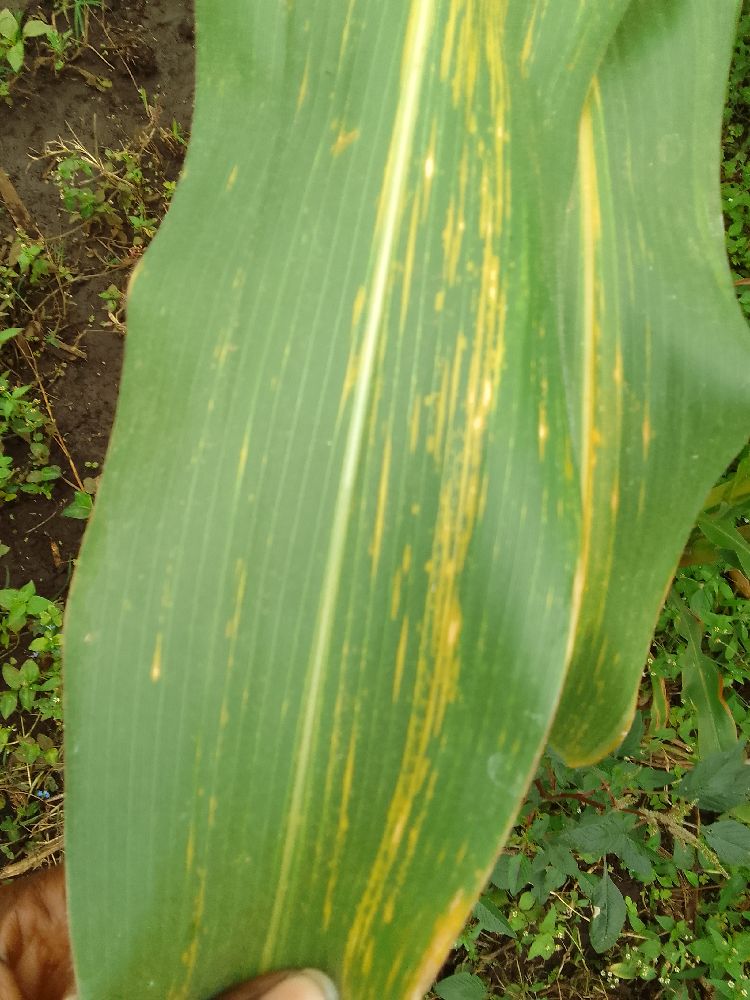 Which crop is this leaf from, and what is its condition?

maize, maize lethal necrosis
